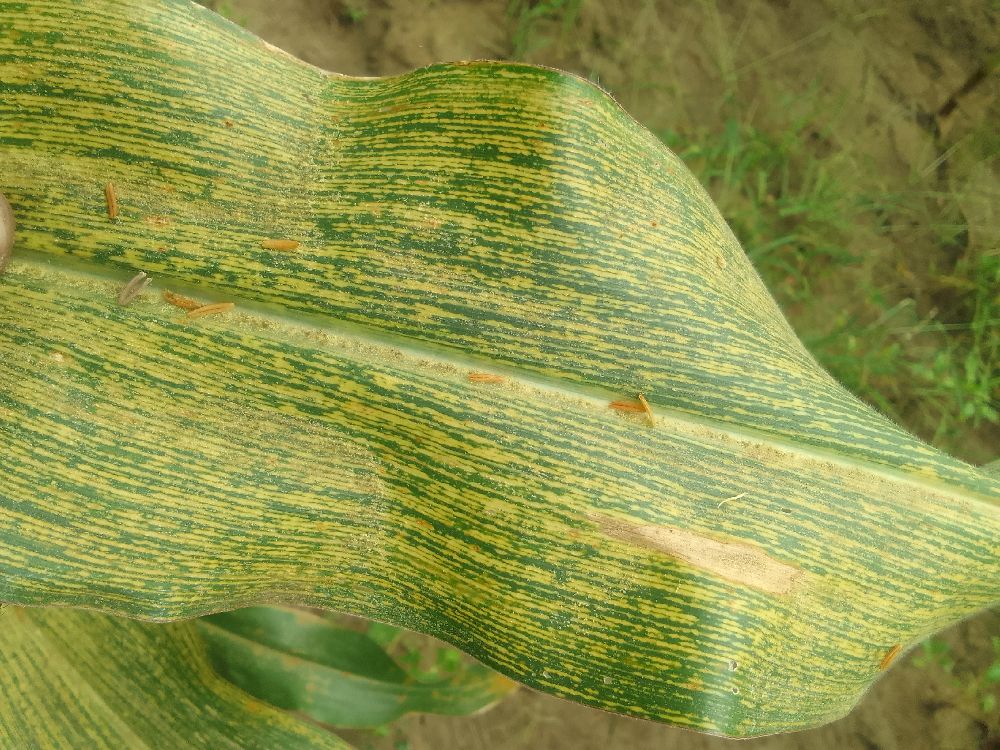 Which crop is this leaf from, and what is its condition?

maize, maize streak virus
